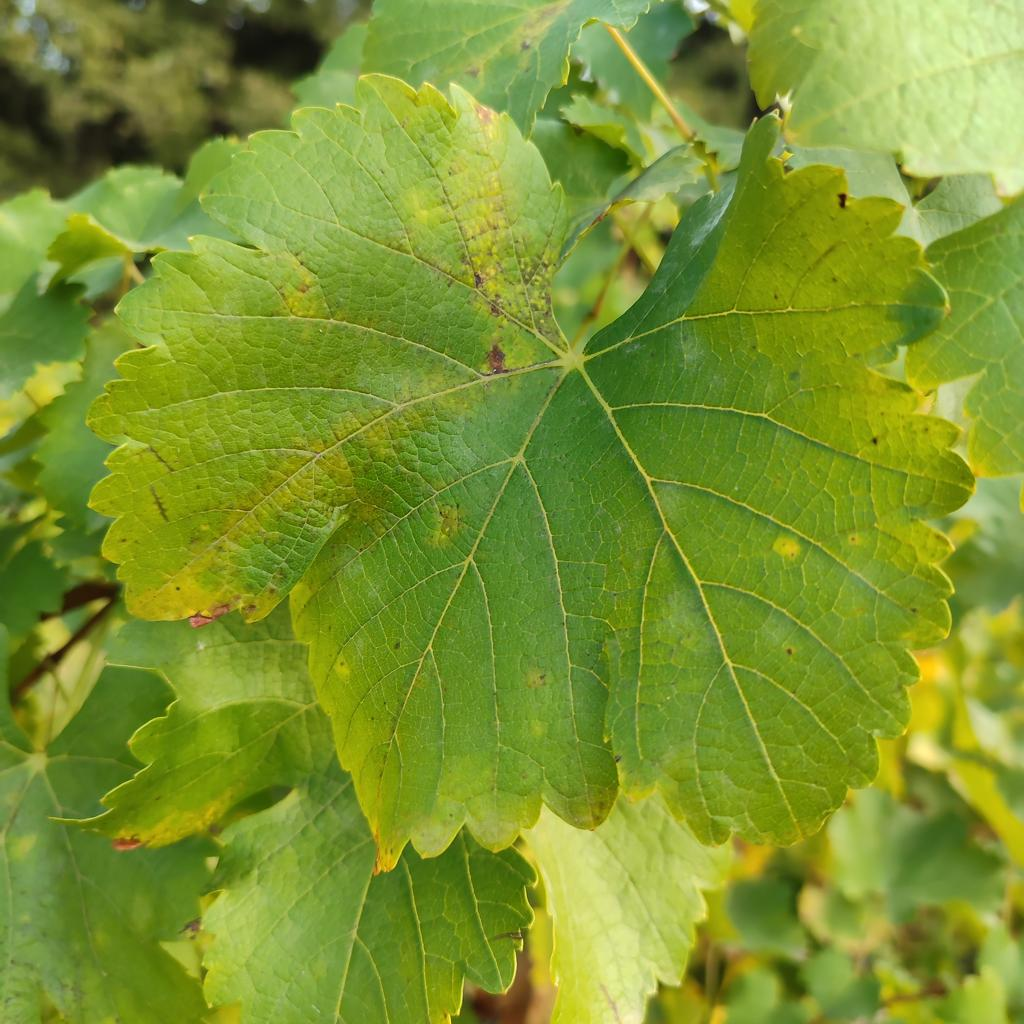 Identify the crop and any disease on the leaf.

grapevine, powdery mildew
